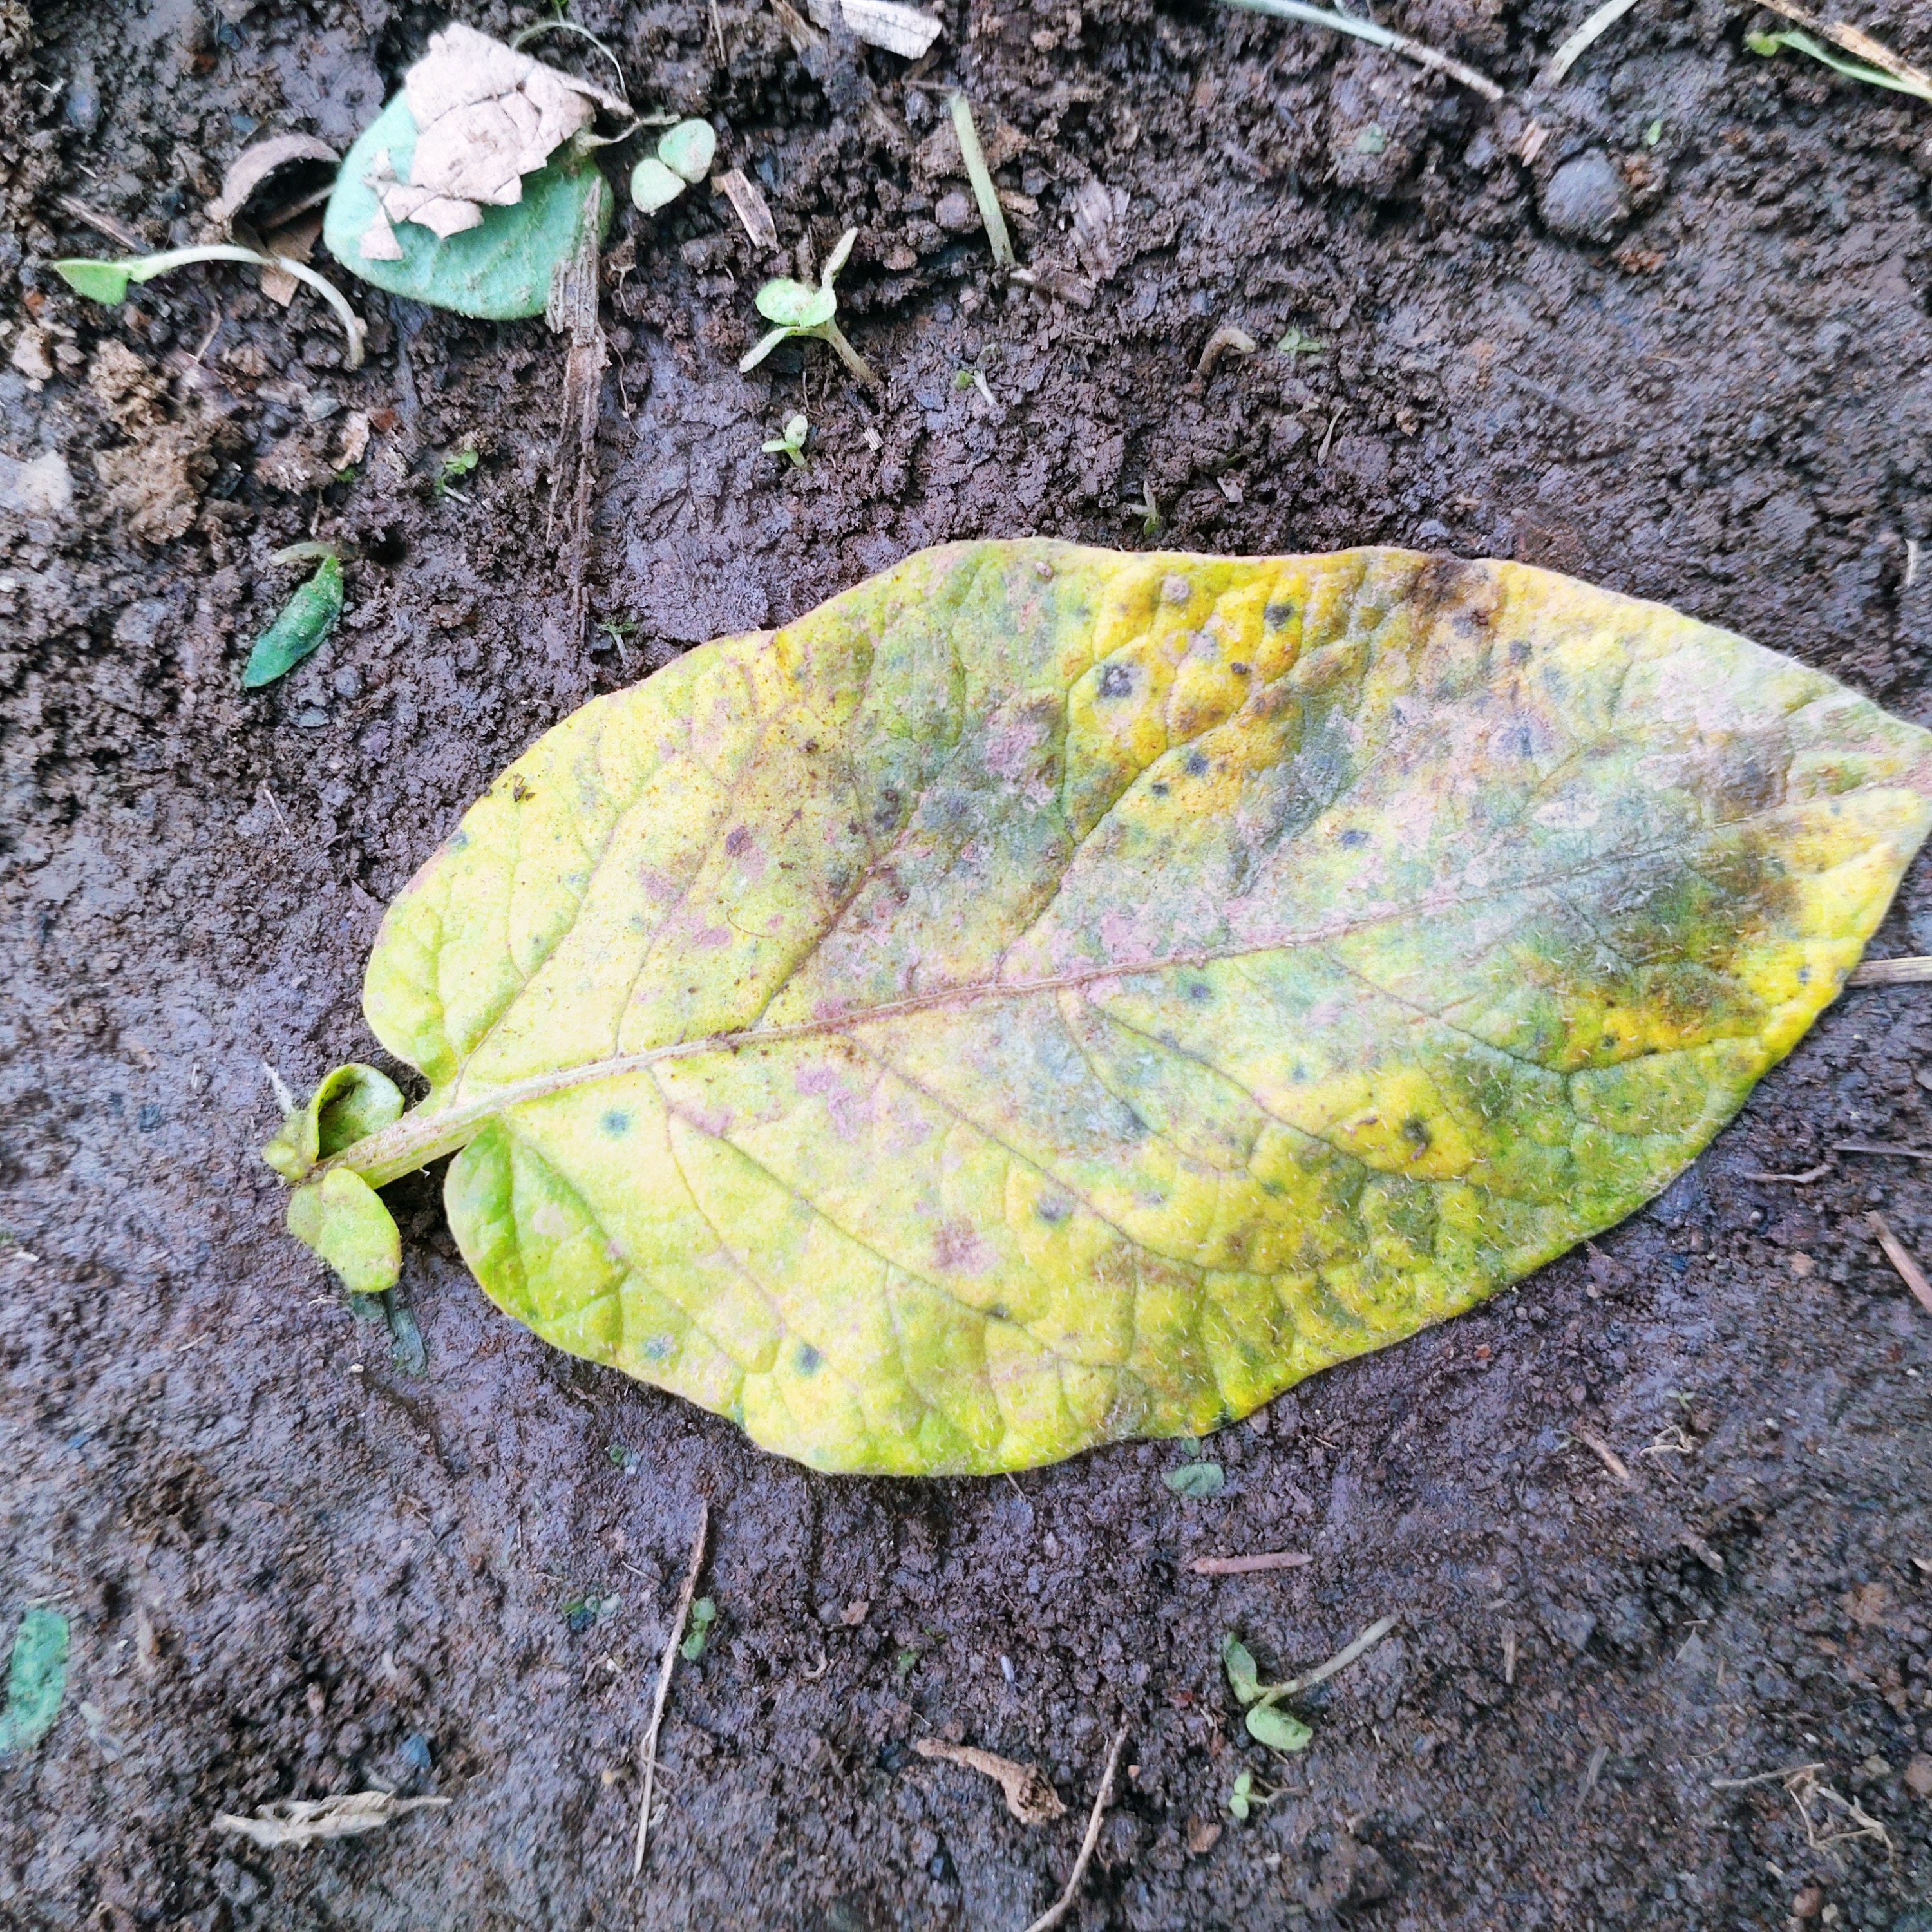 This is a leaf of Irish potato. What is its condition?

late blight
